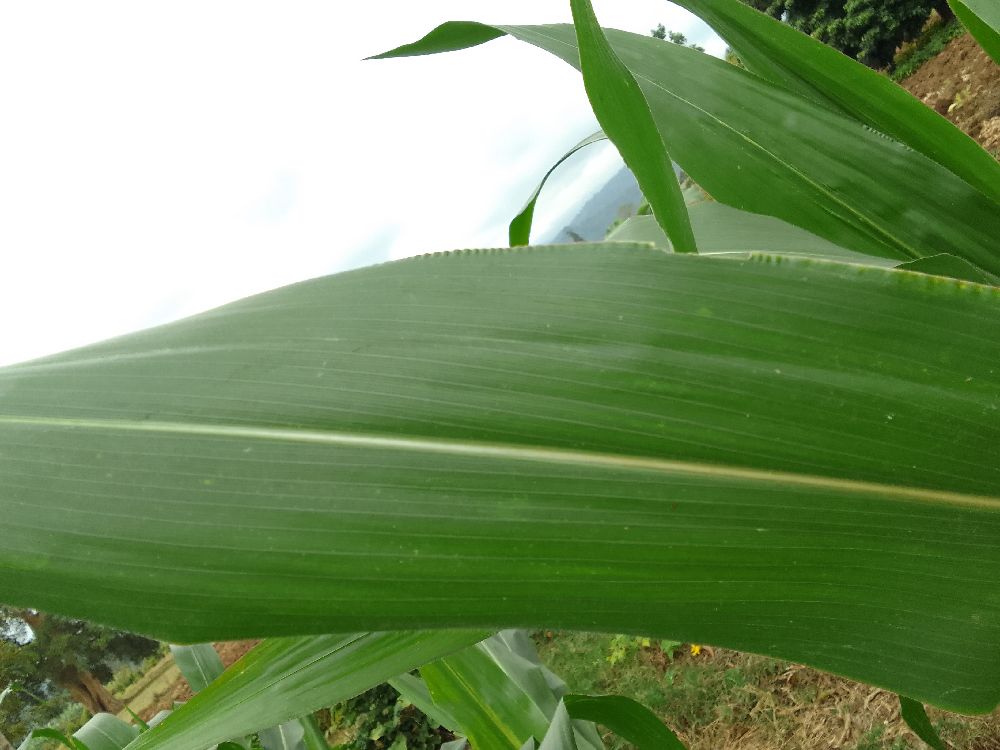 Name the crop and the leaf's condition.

maize, healthy
